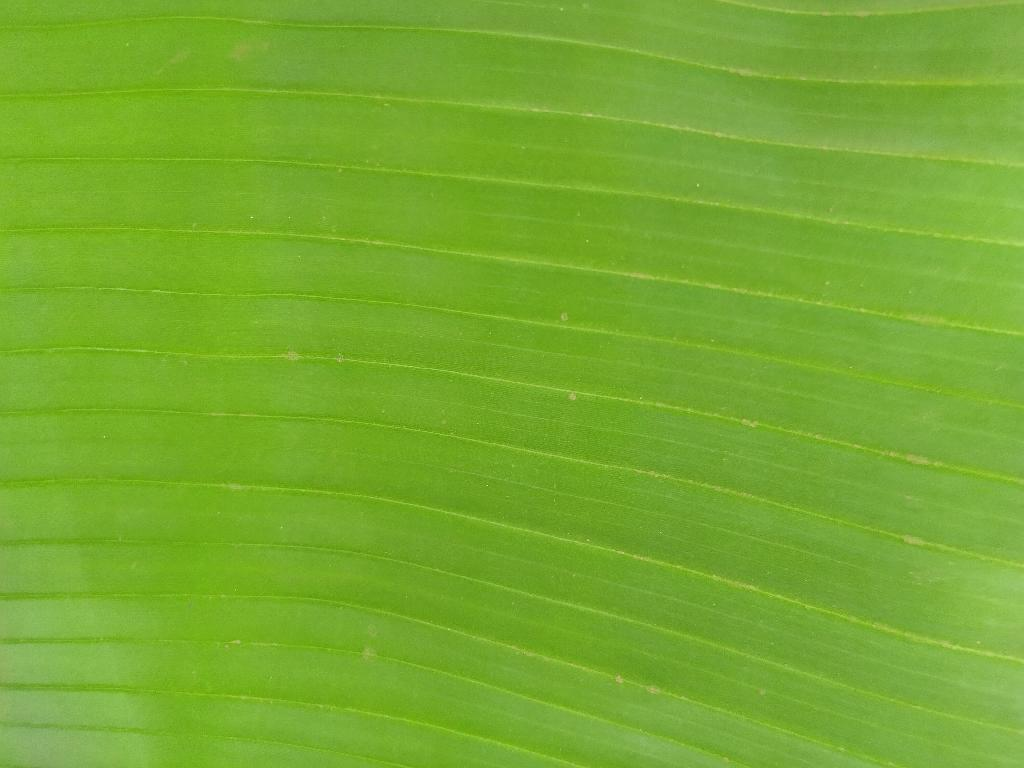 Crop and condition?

banana, healthy
